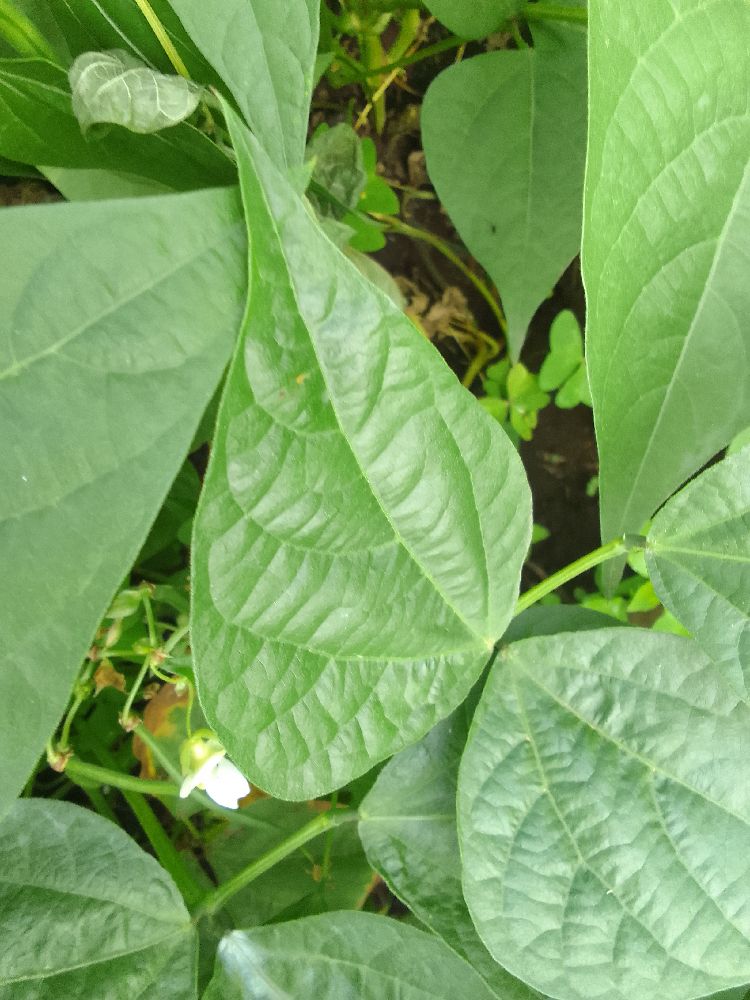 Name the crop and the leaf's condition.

common bean, healthy
